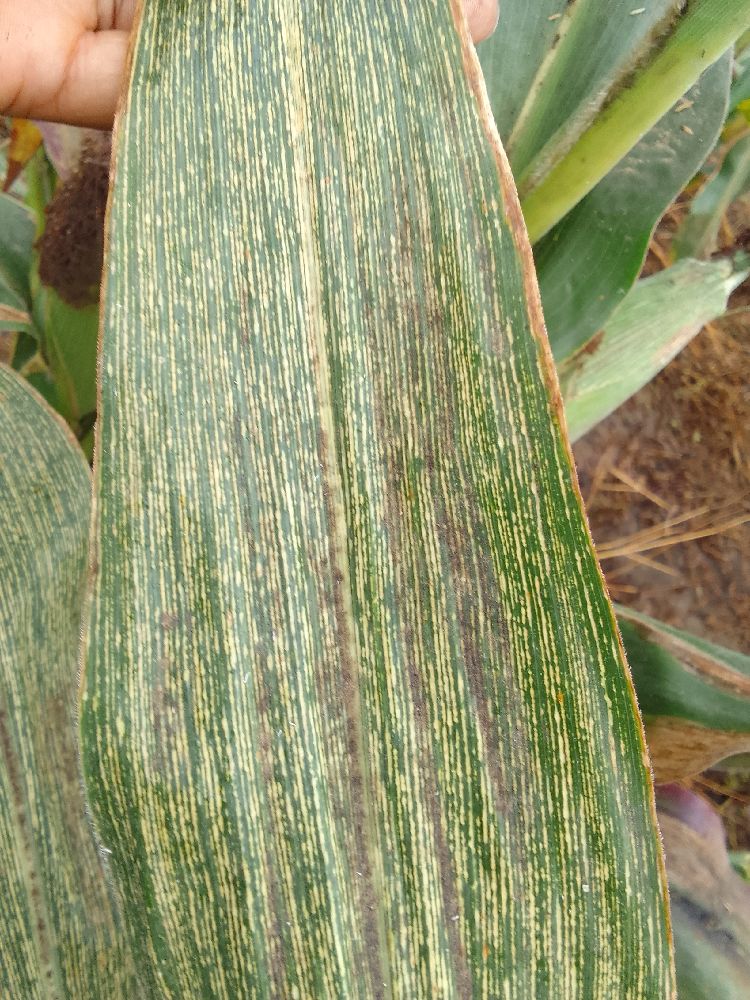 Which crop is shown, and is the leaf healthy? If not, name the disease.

maize, maize streak virus
